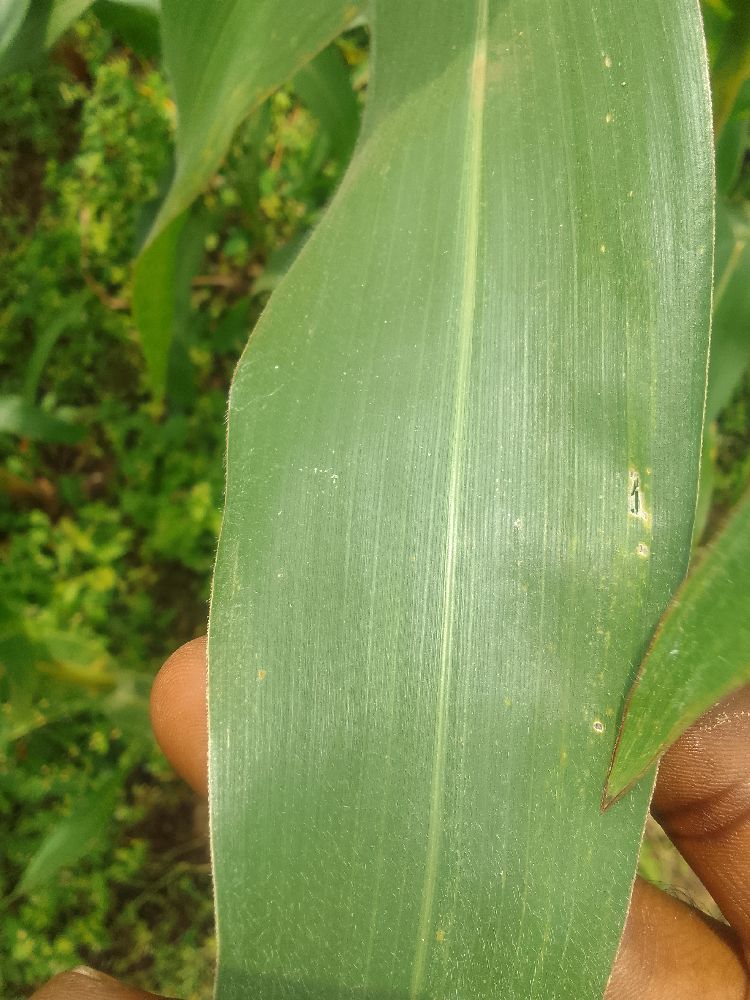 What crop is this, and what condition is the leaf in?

maize, healthy
